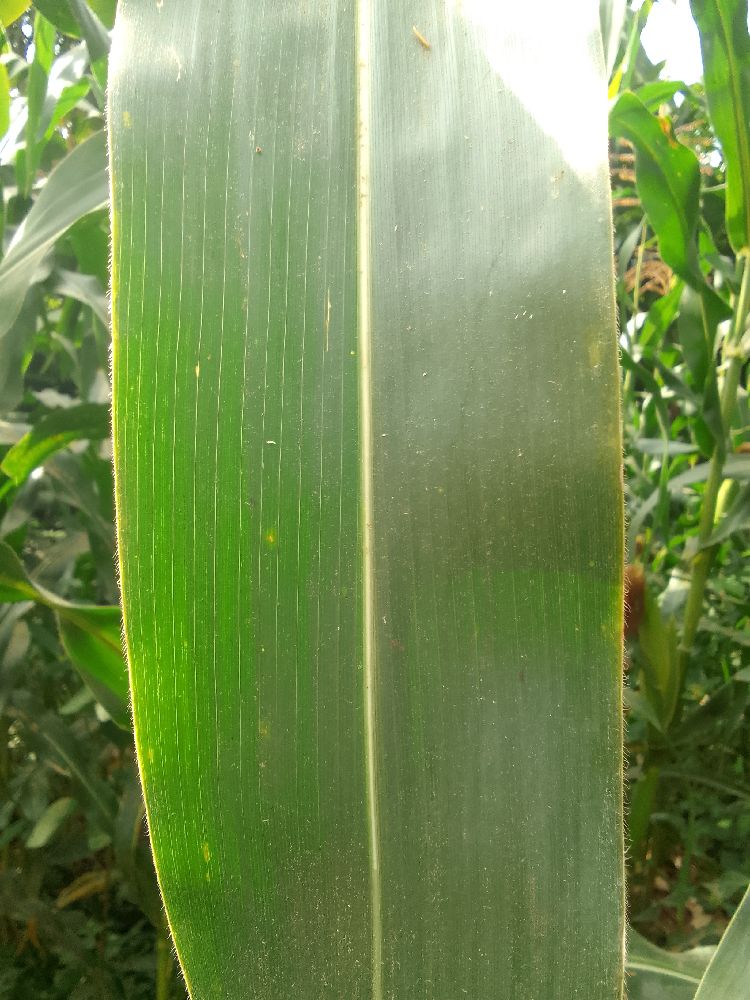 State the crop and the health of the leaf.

maize, healthy
